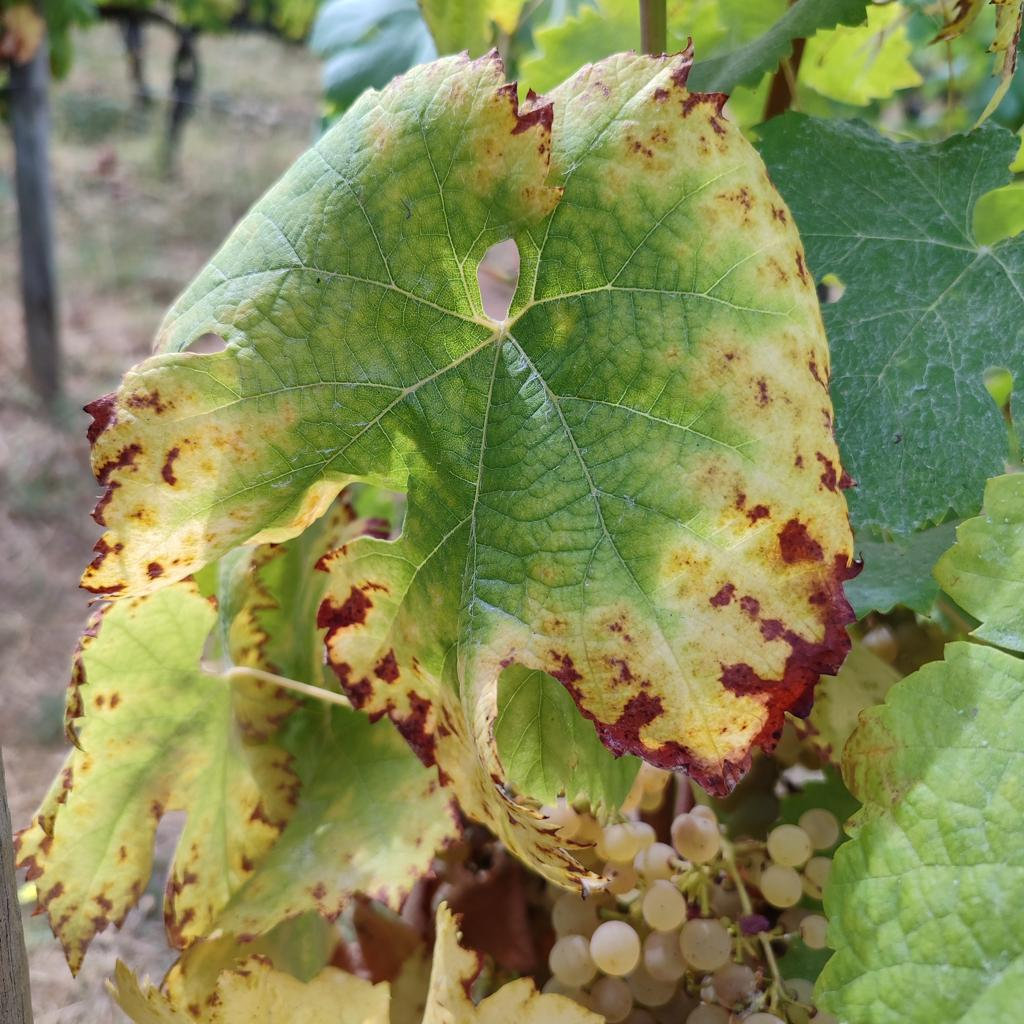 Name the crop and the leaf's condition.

grapevine, esca complex
